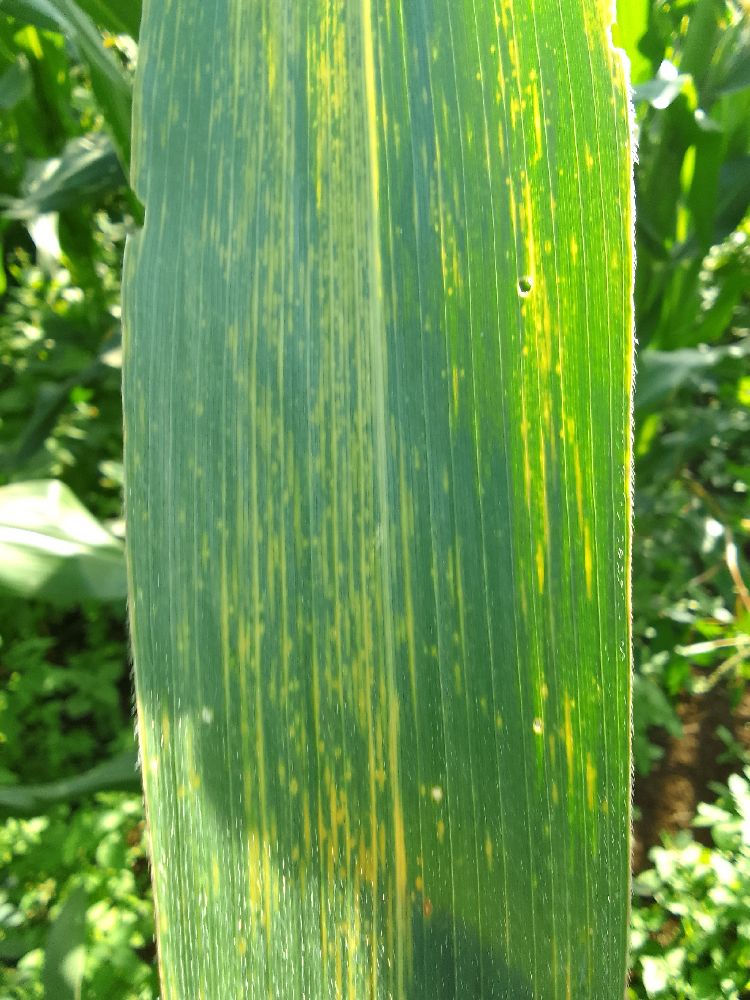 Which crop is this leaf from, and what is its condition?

maize, maize lethal necrosis
